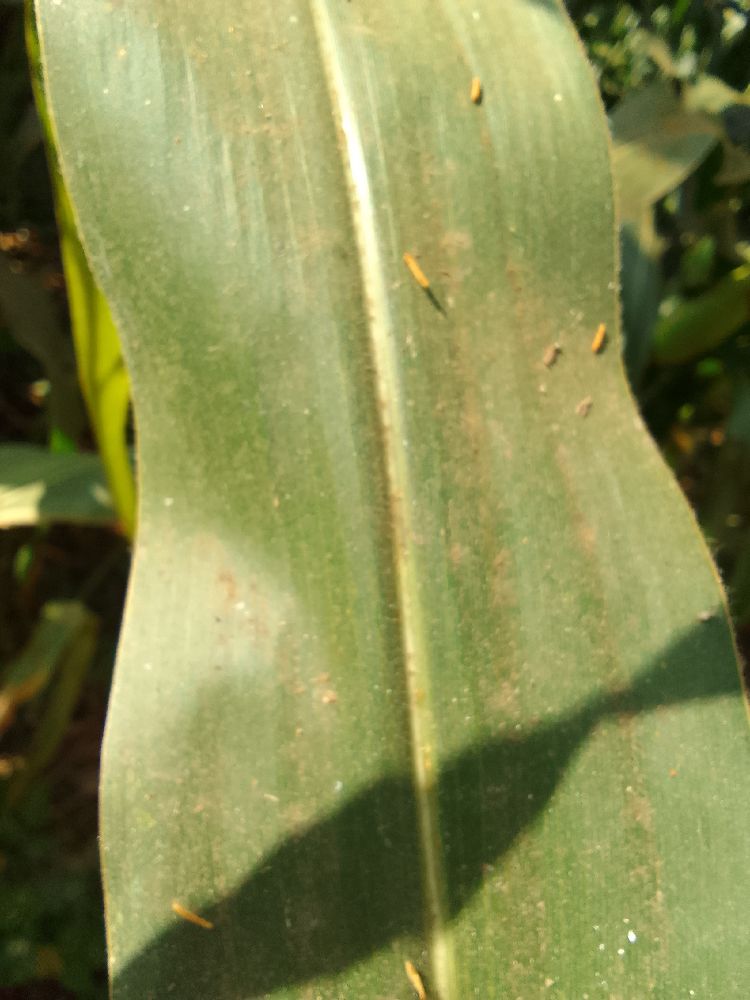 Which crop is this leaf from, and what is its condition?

maize, healthy
